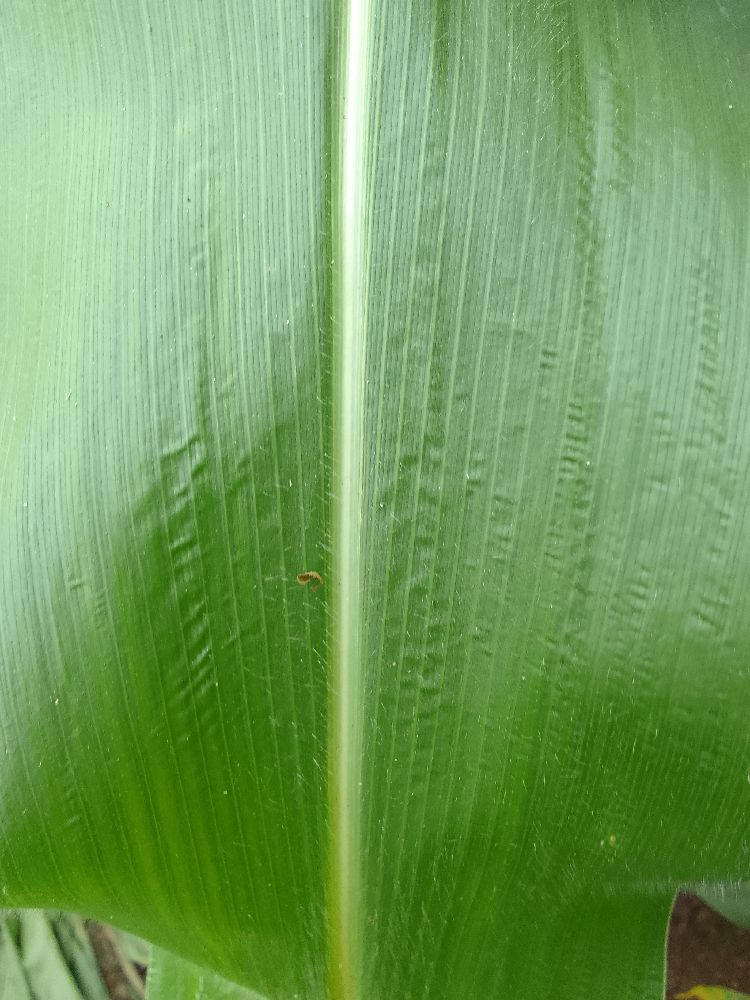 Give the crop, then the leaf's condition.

maize, healthy
